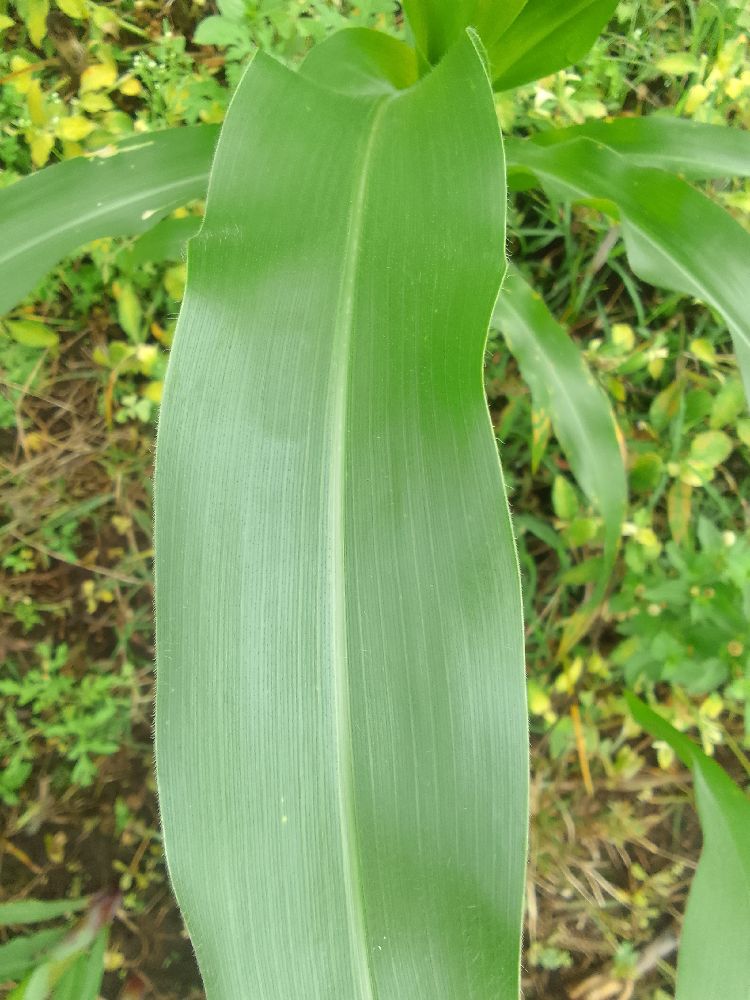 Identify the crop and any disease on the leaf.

maize, healthy
